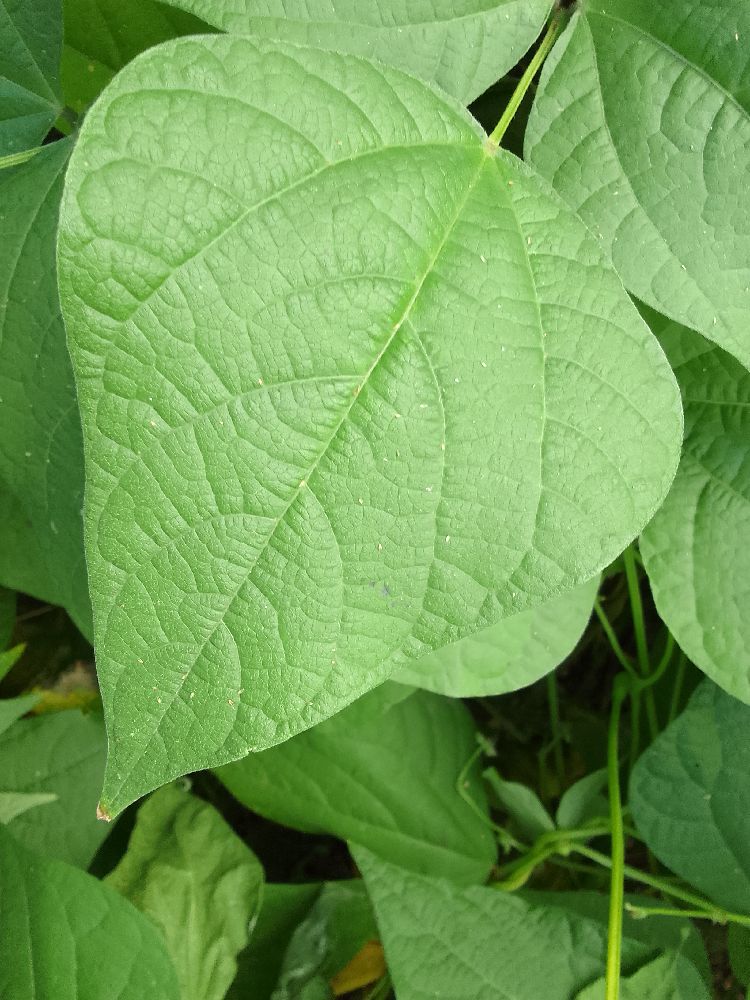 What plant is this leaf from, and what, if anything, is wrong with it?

common bean, healthy
